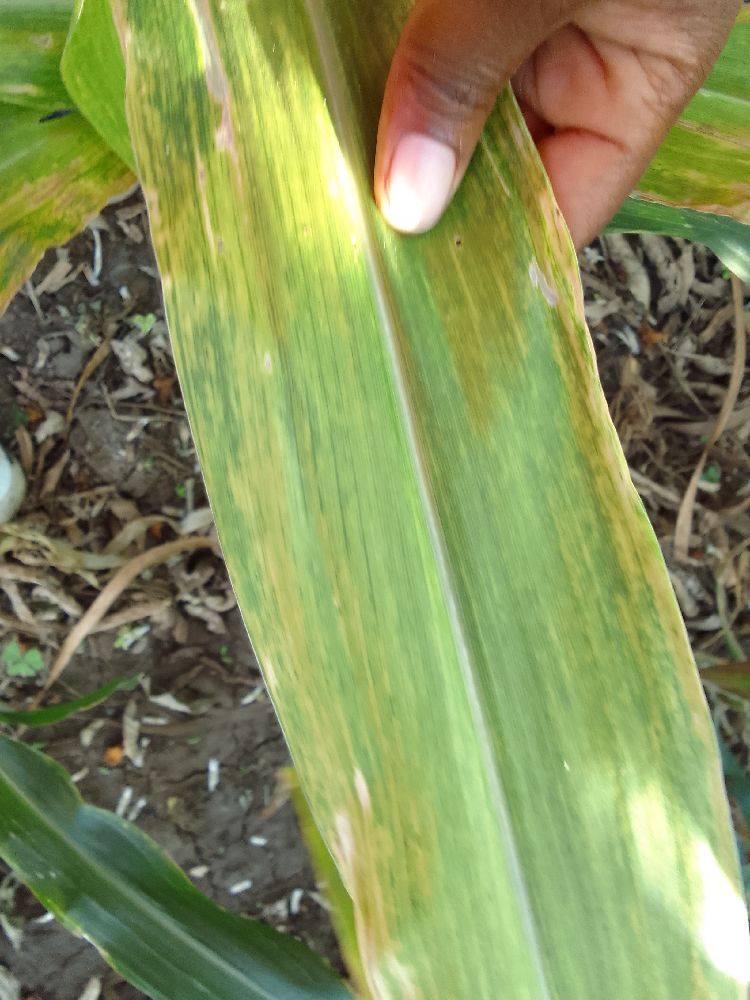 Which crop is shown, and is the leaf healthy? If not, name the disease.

maize, maize lethal necrosis
